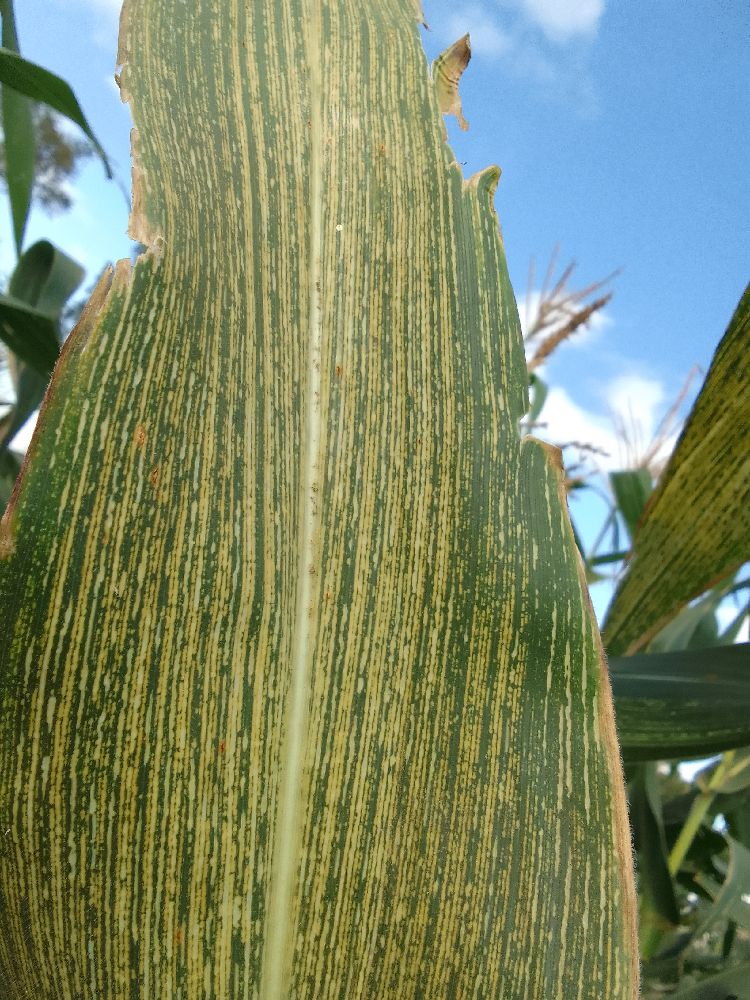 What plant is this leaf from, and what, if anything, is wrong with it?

maize, maize streak virus
